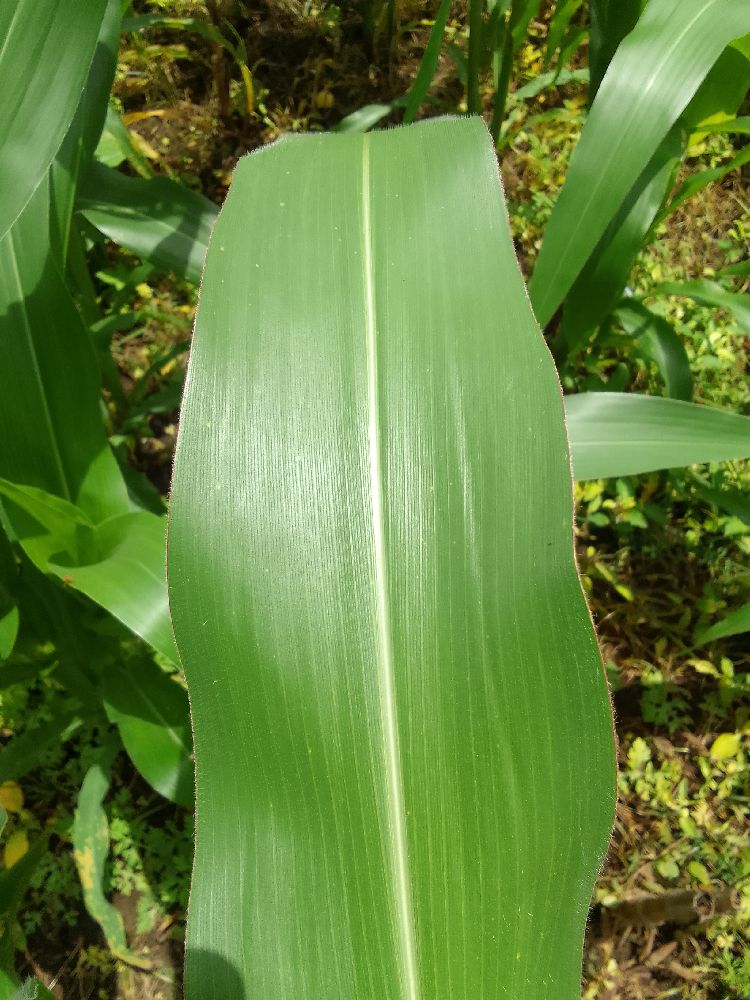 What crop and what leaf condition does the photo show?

maize, healthy
